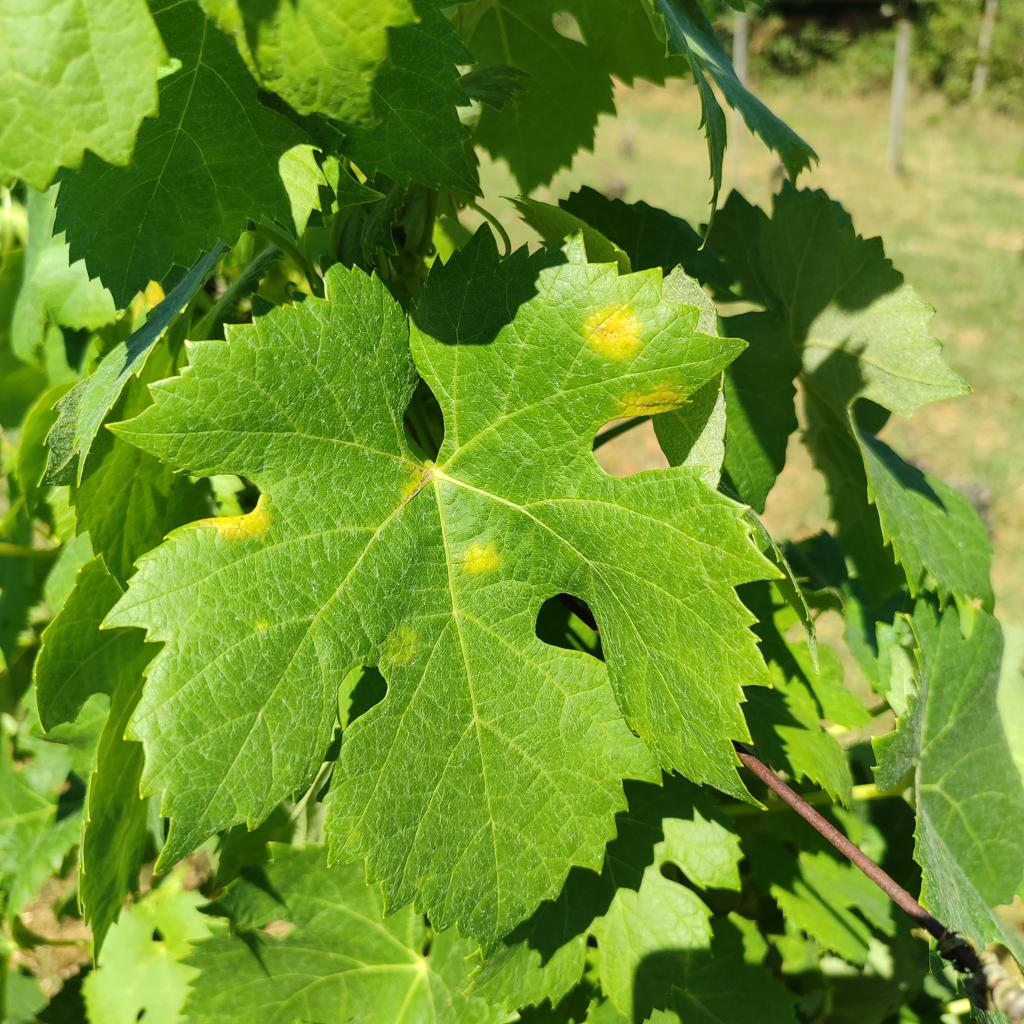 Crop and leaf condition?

grapevine, downy mildew
